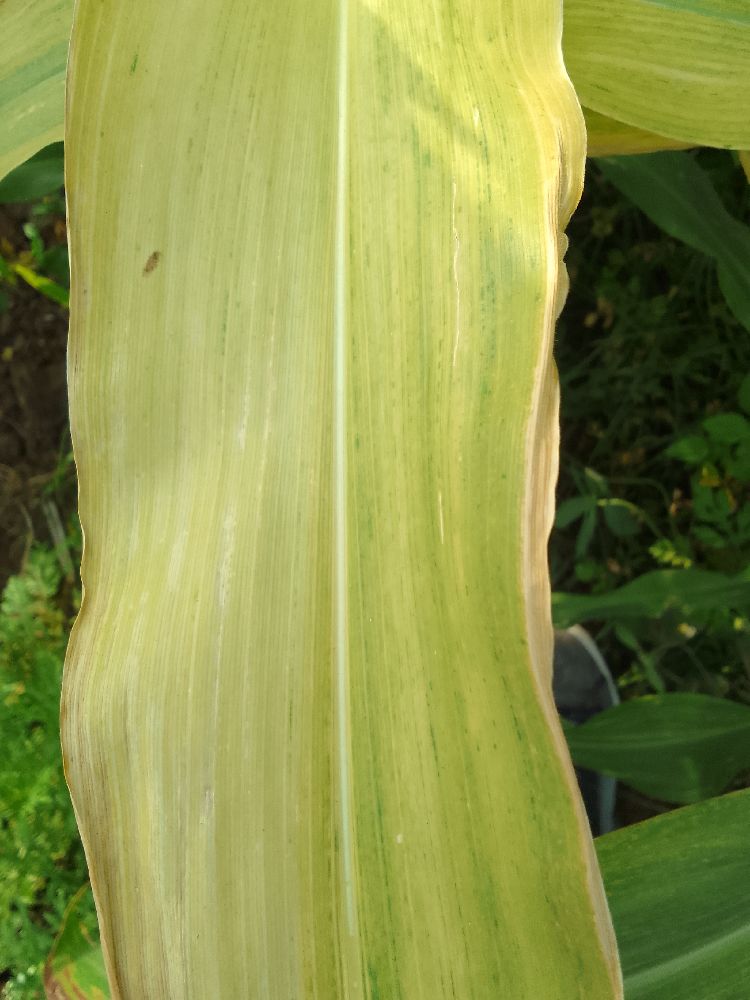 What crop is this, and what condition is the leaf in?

maize, maize lethal necrosis
